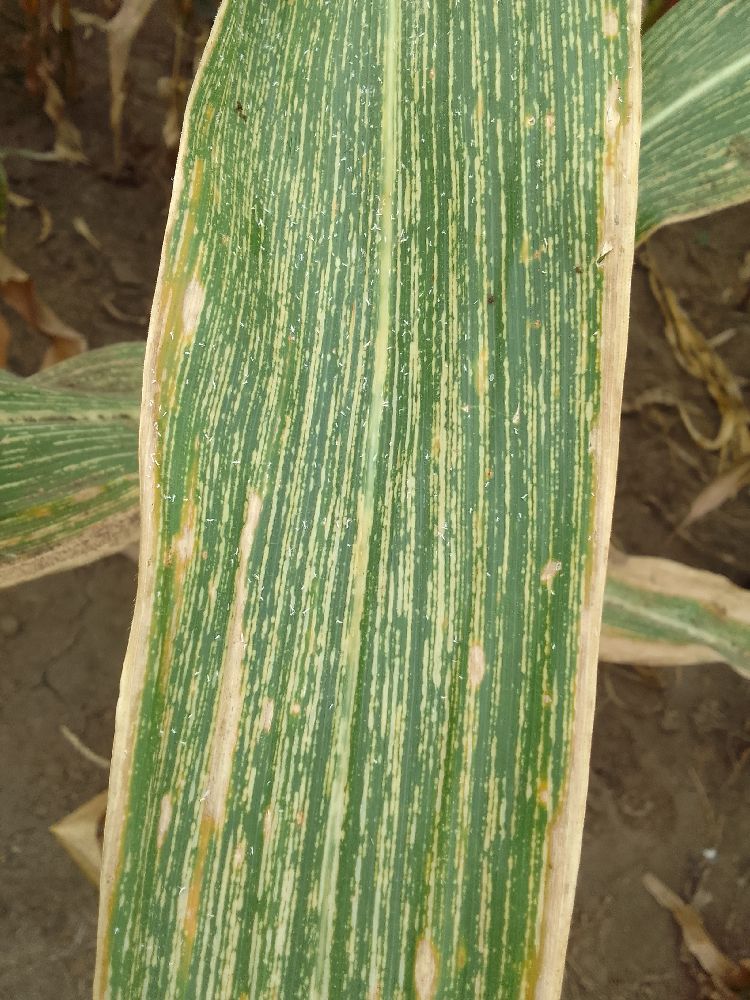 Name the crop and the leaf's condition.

maize, maize streak virus
